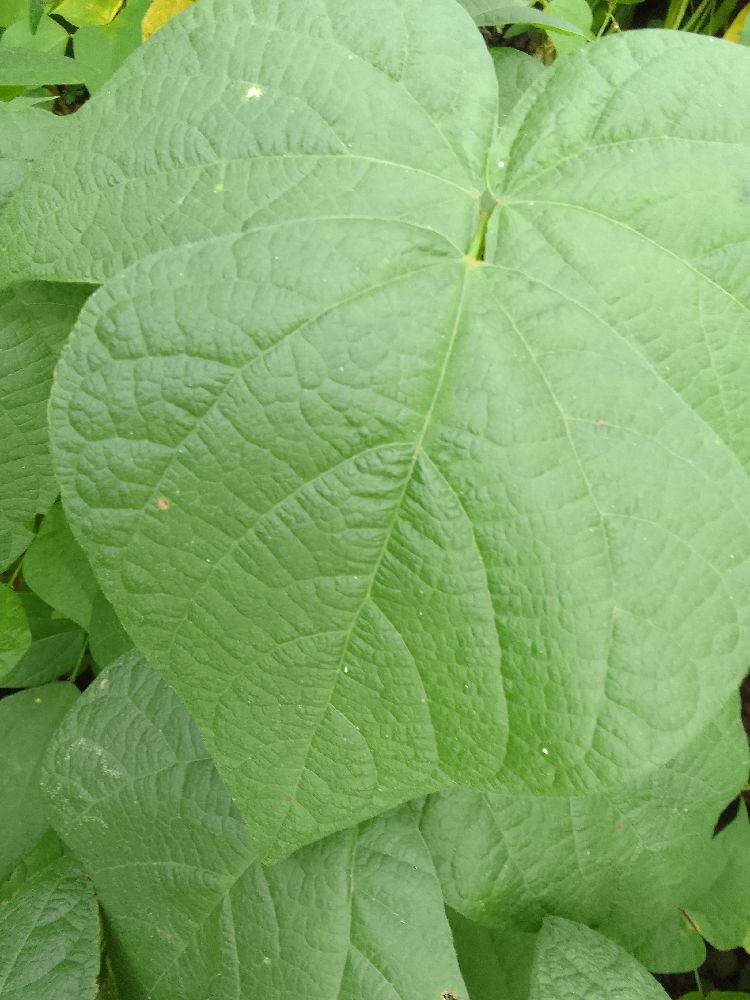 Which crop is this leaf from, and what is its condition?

common bean, healthy
